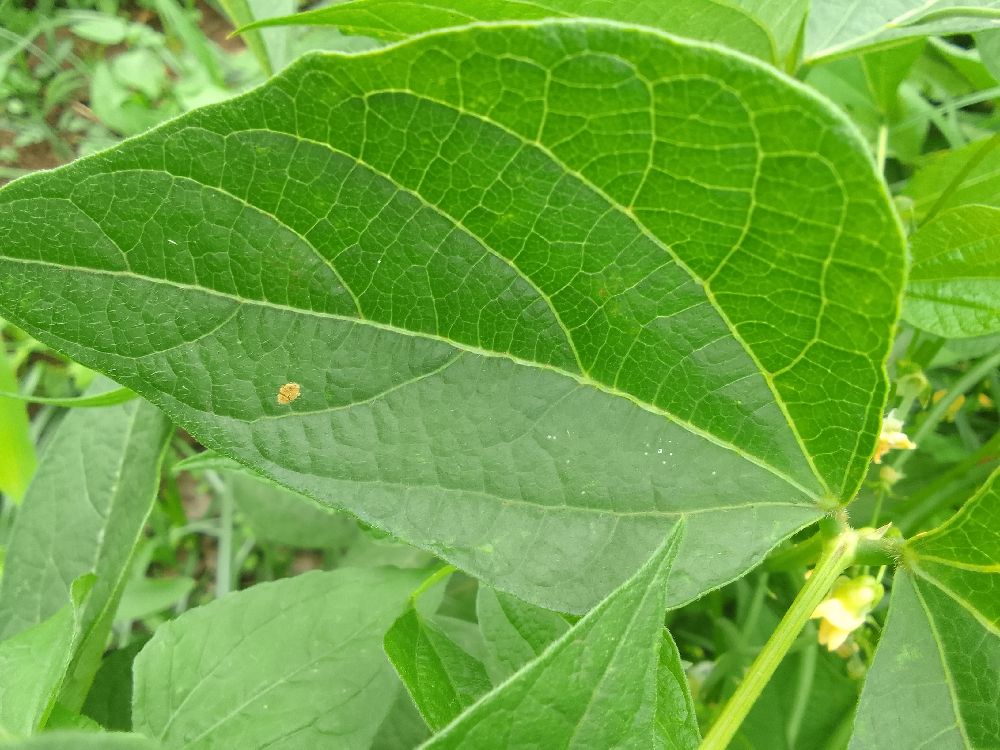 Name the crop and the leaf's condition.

common bean, healthy
